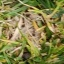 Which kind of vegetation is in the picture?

grass
